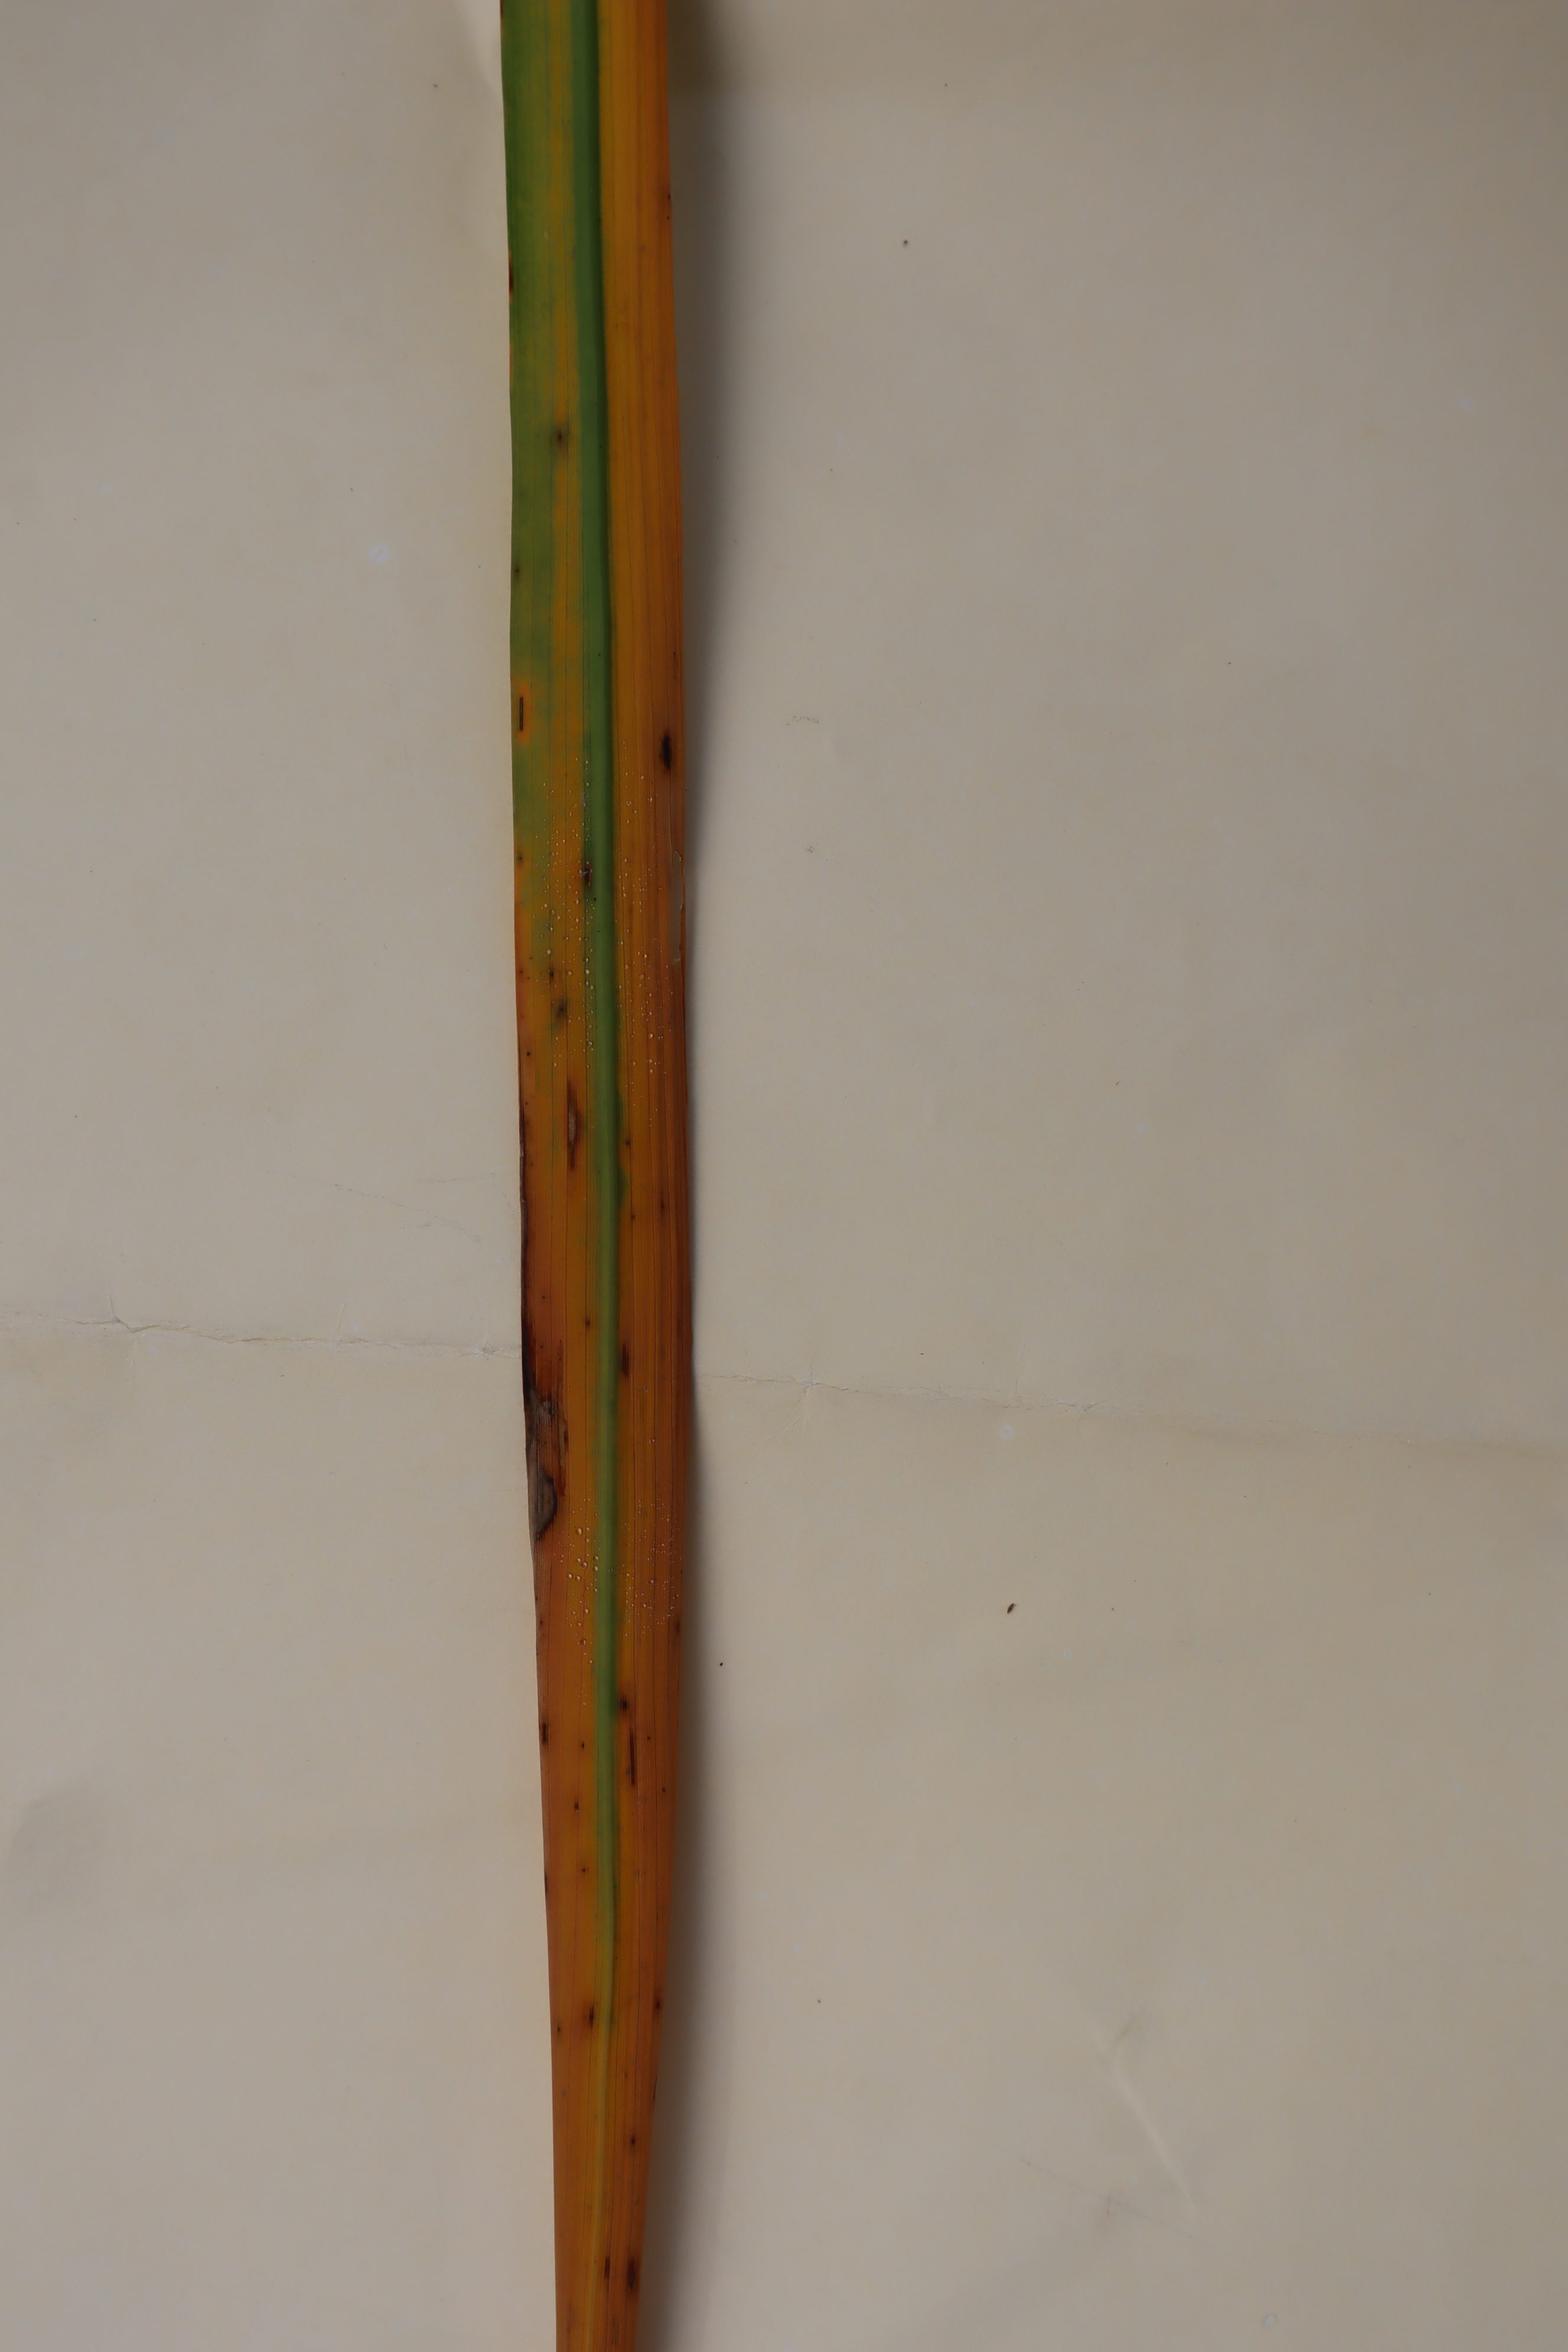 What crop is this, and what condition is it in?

rice, tungro virus disease
